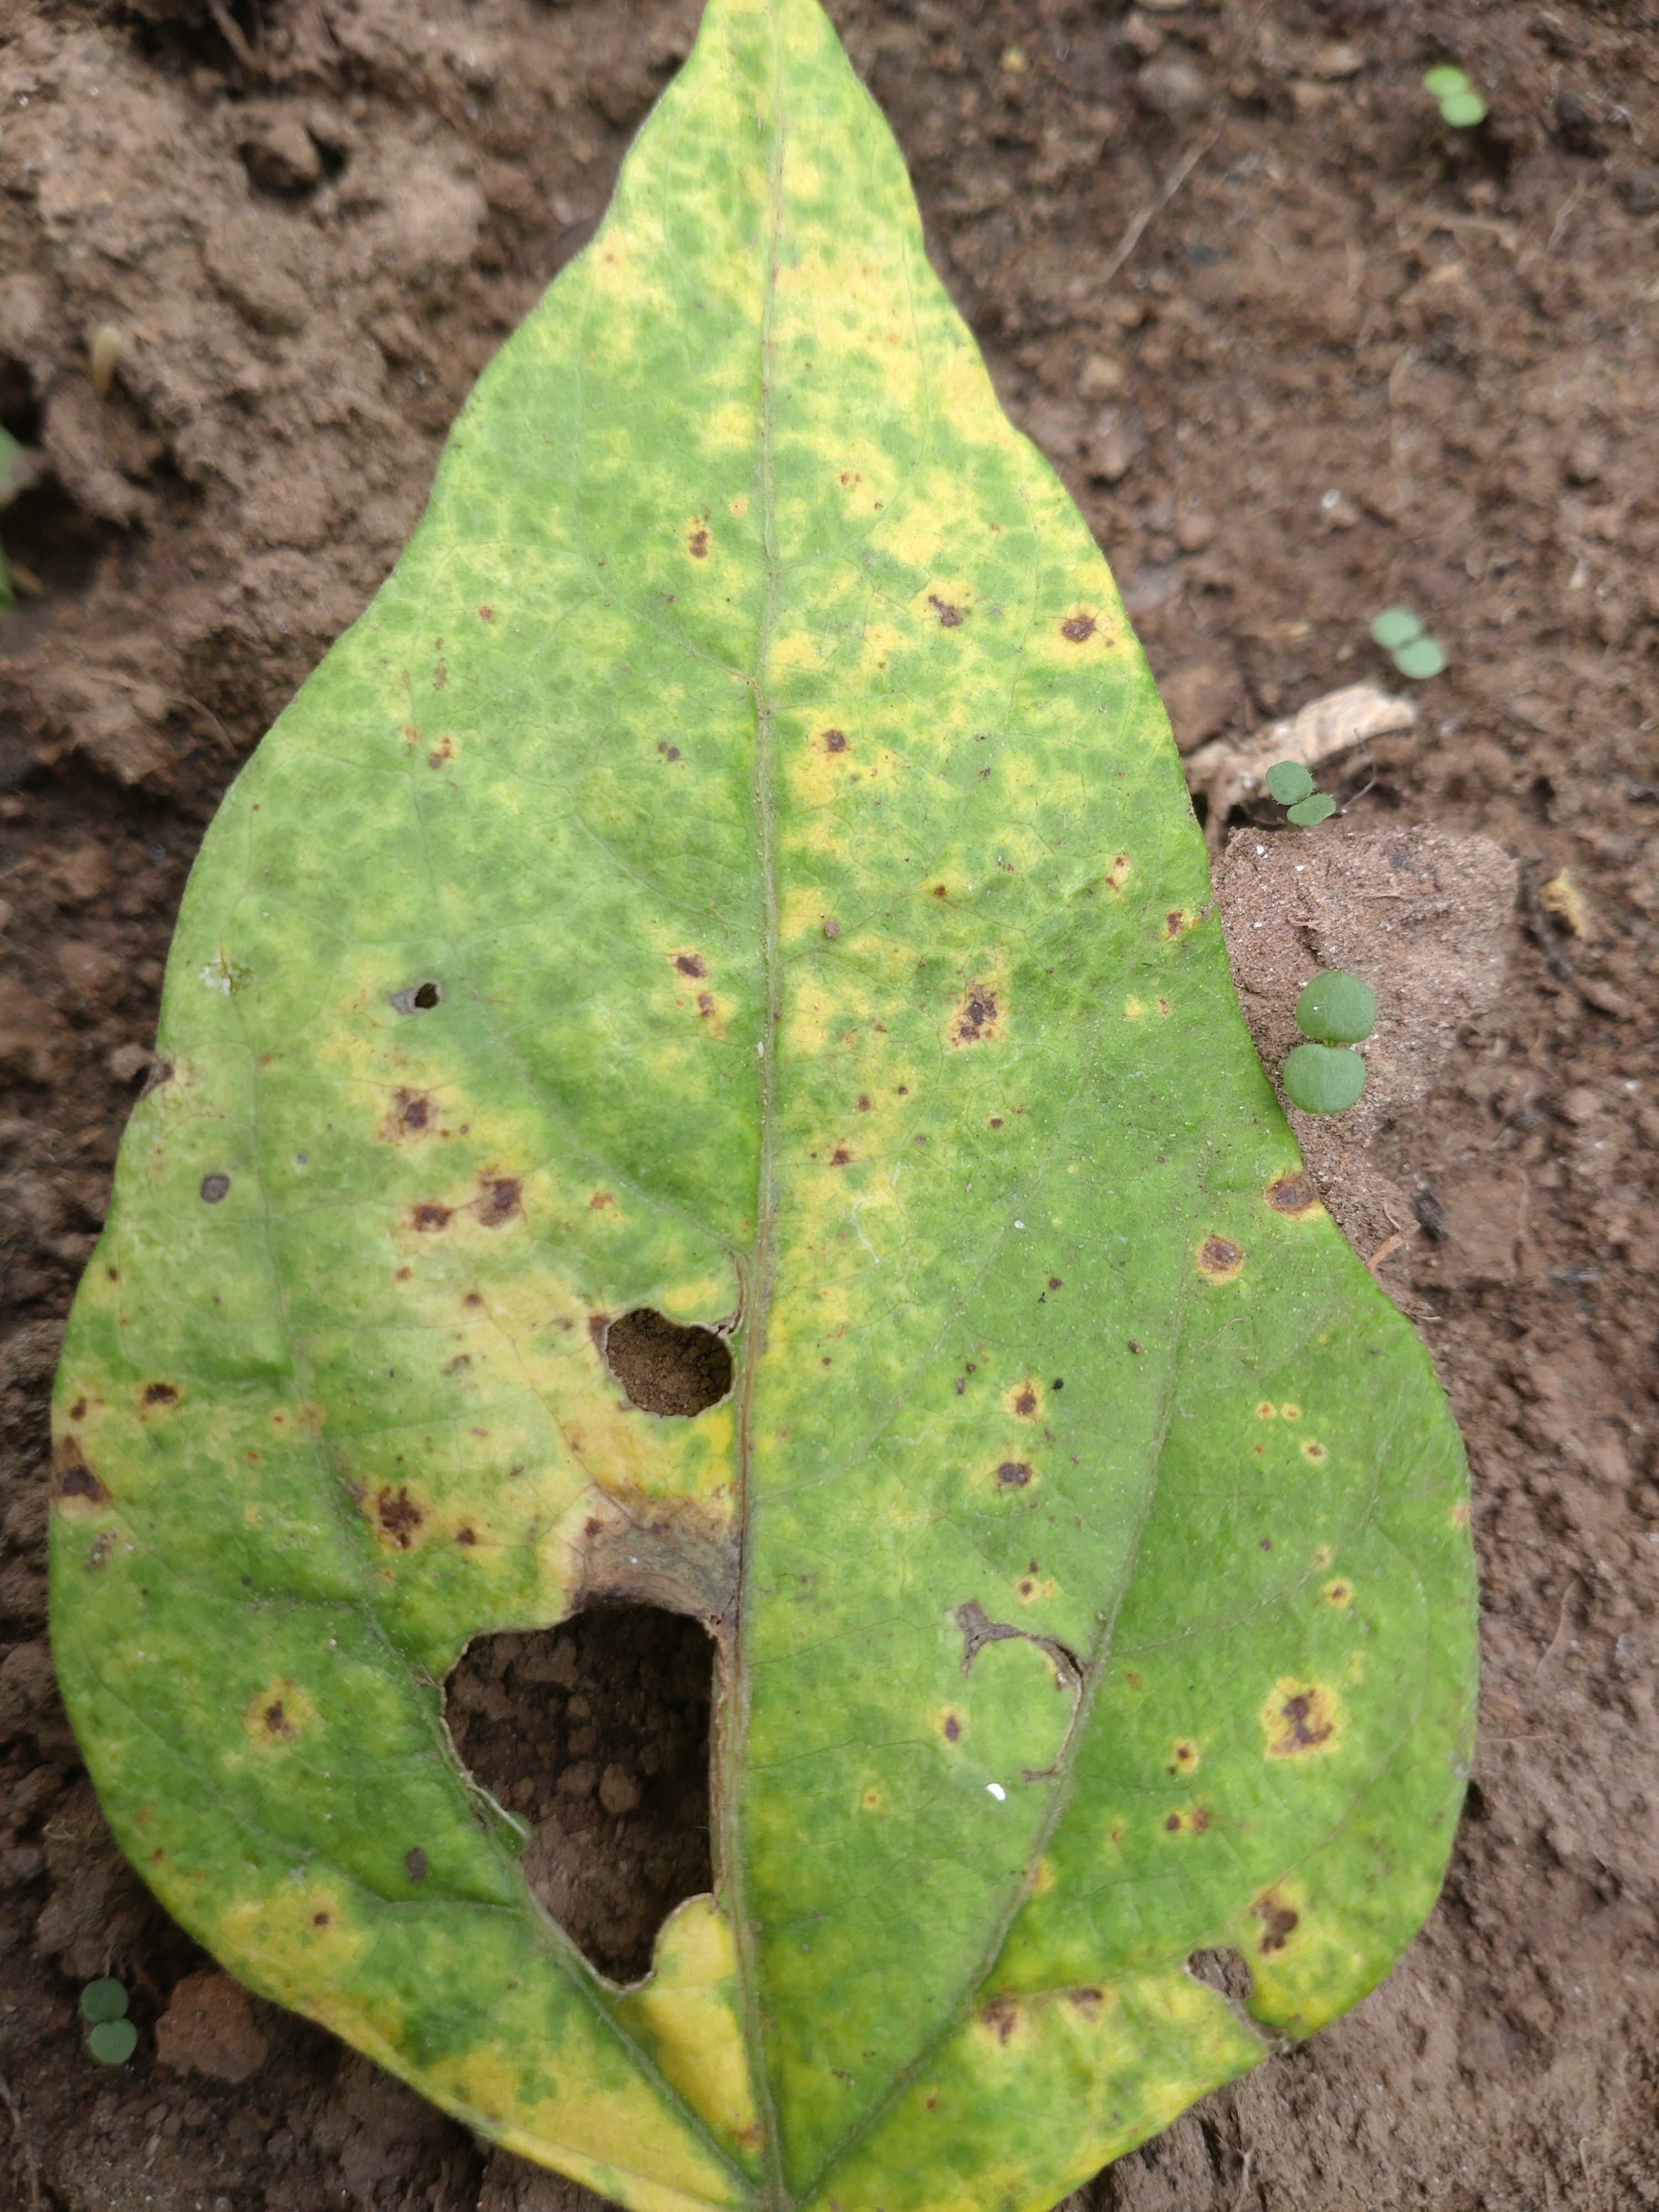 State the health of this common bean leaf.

rust
